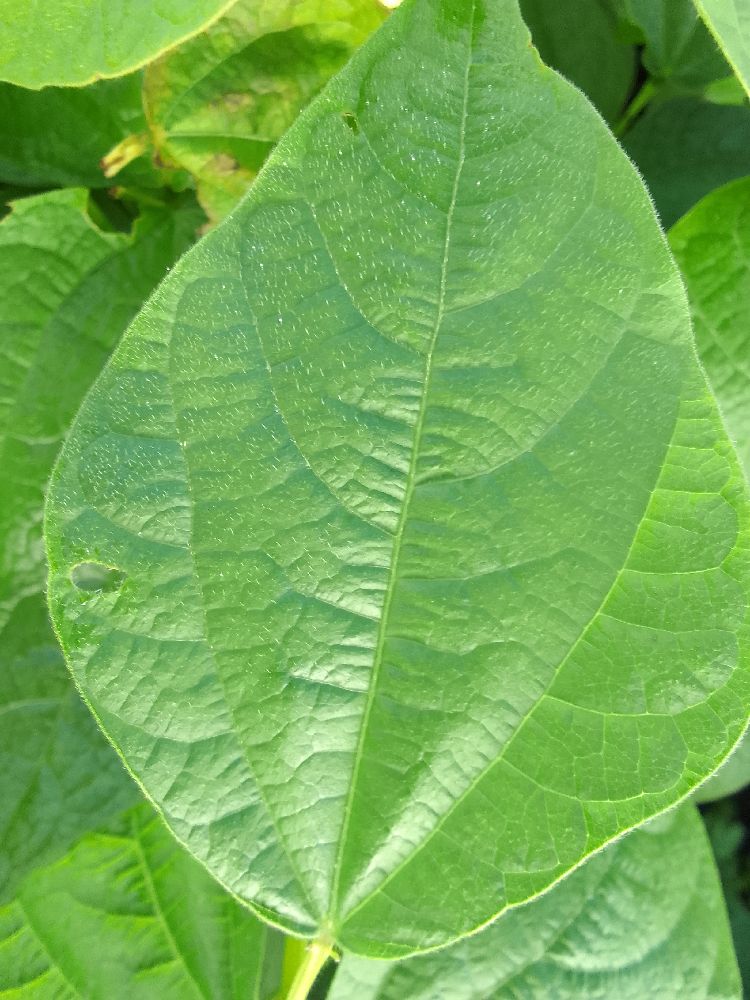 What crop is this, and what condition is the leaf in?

common bean, healthy
